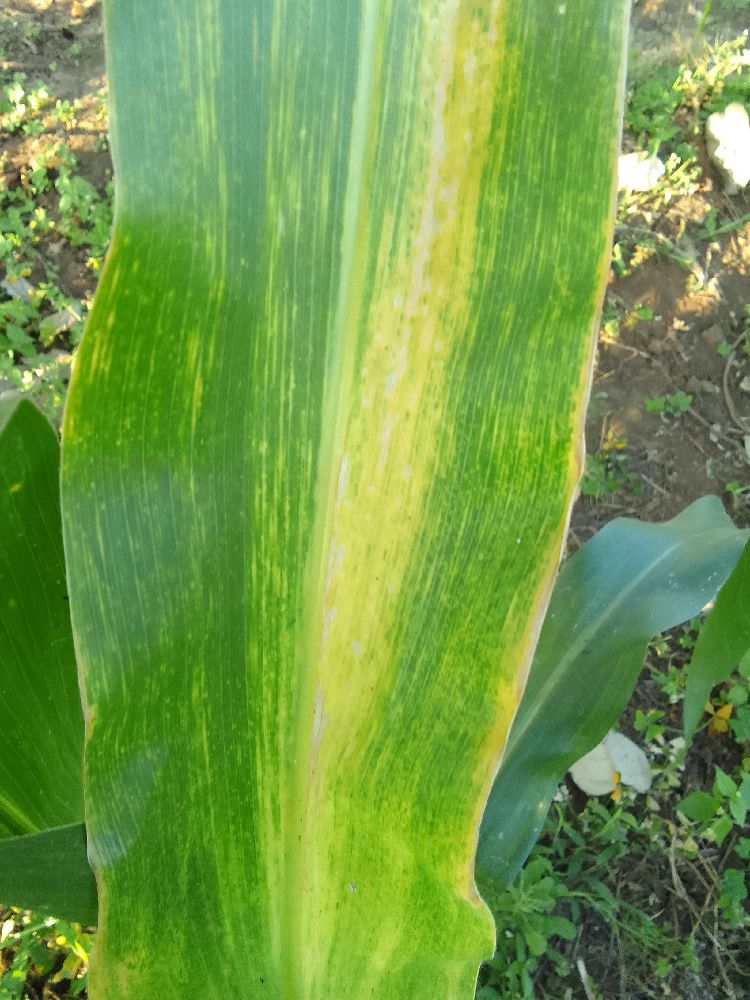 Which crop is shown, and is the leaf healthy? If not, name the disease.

maize, maize lethal necrosis
